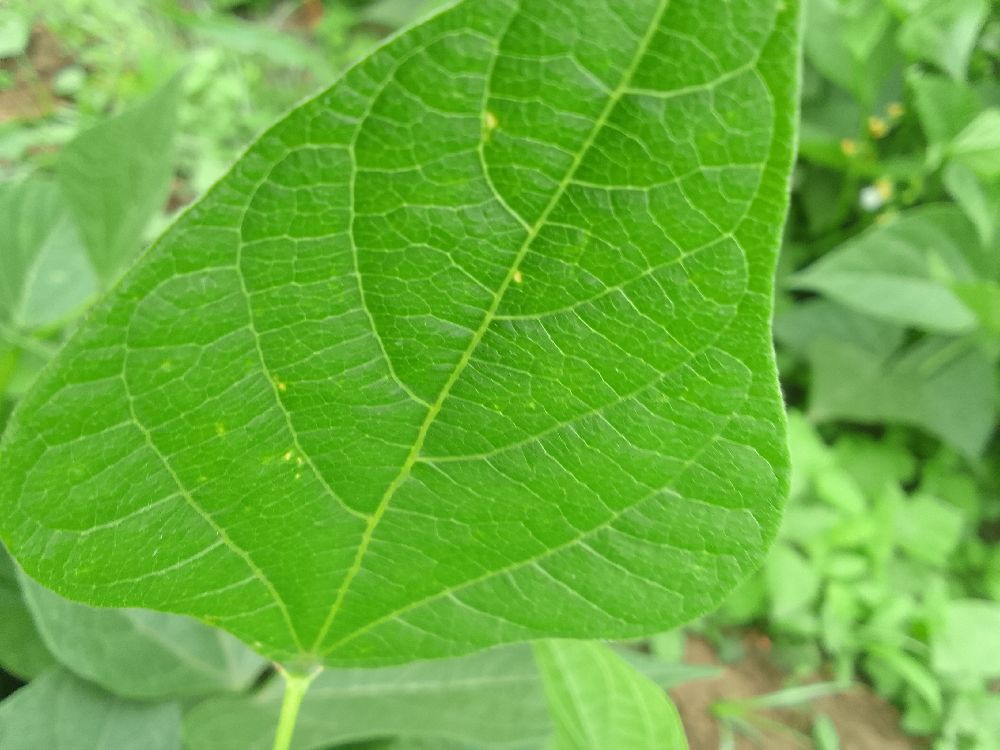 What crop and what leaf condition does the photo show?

common bean, healthy
